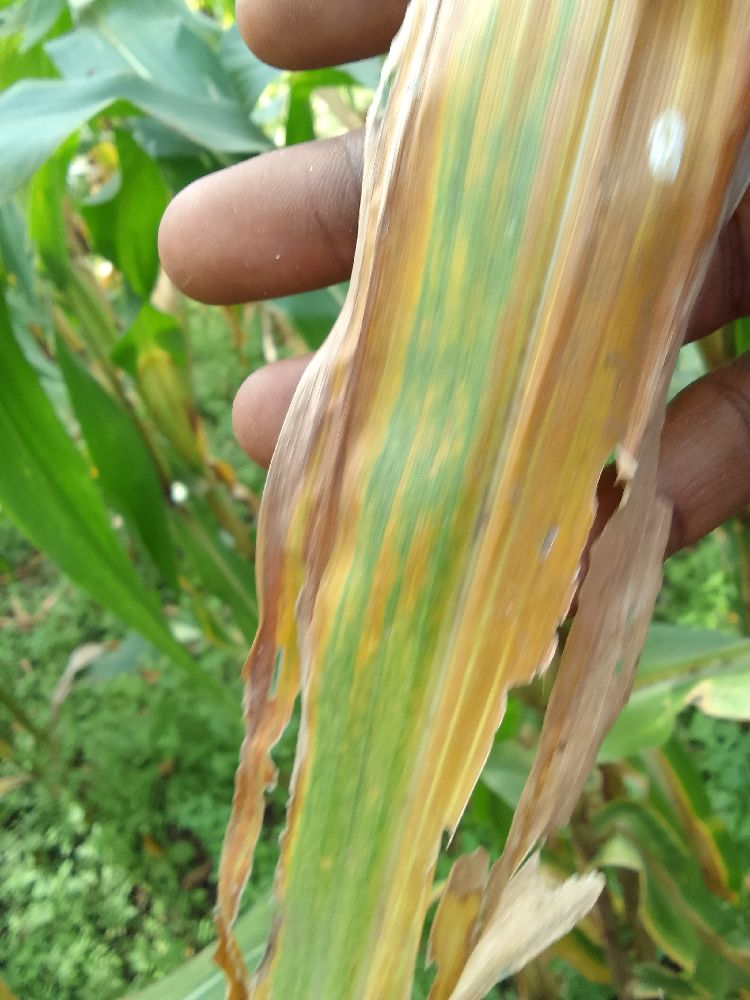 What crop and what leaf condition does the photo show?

maize, maize lethal necrosis
